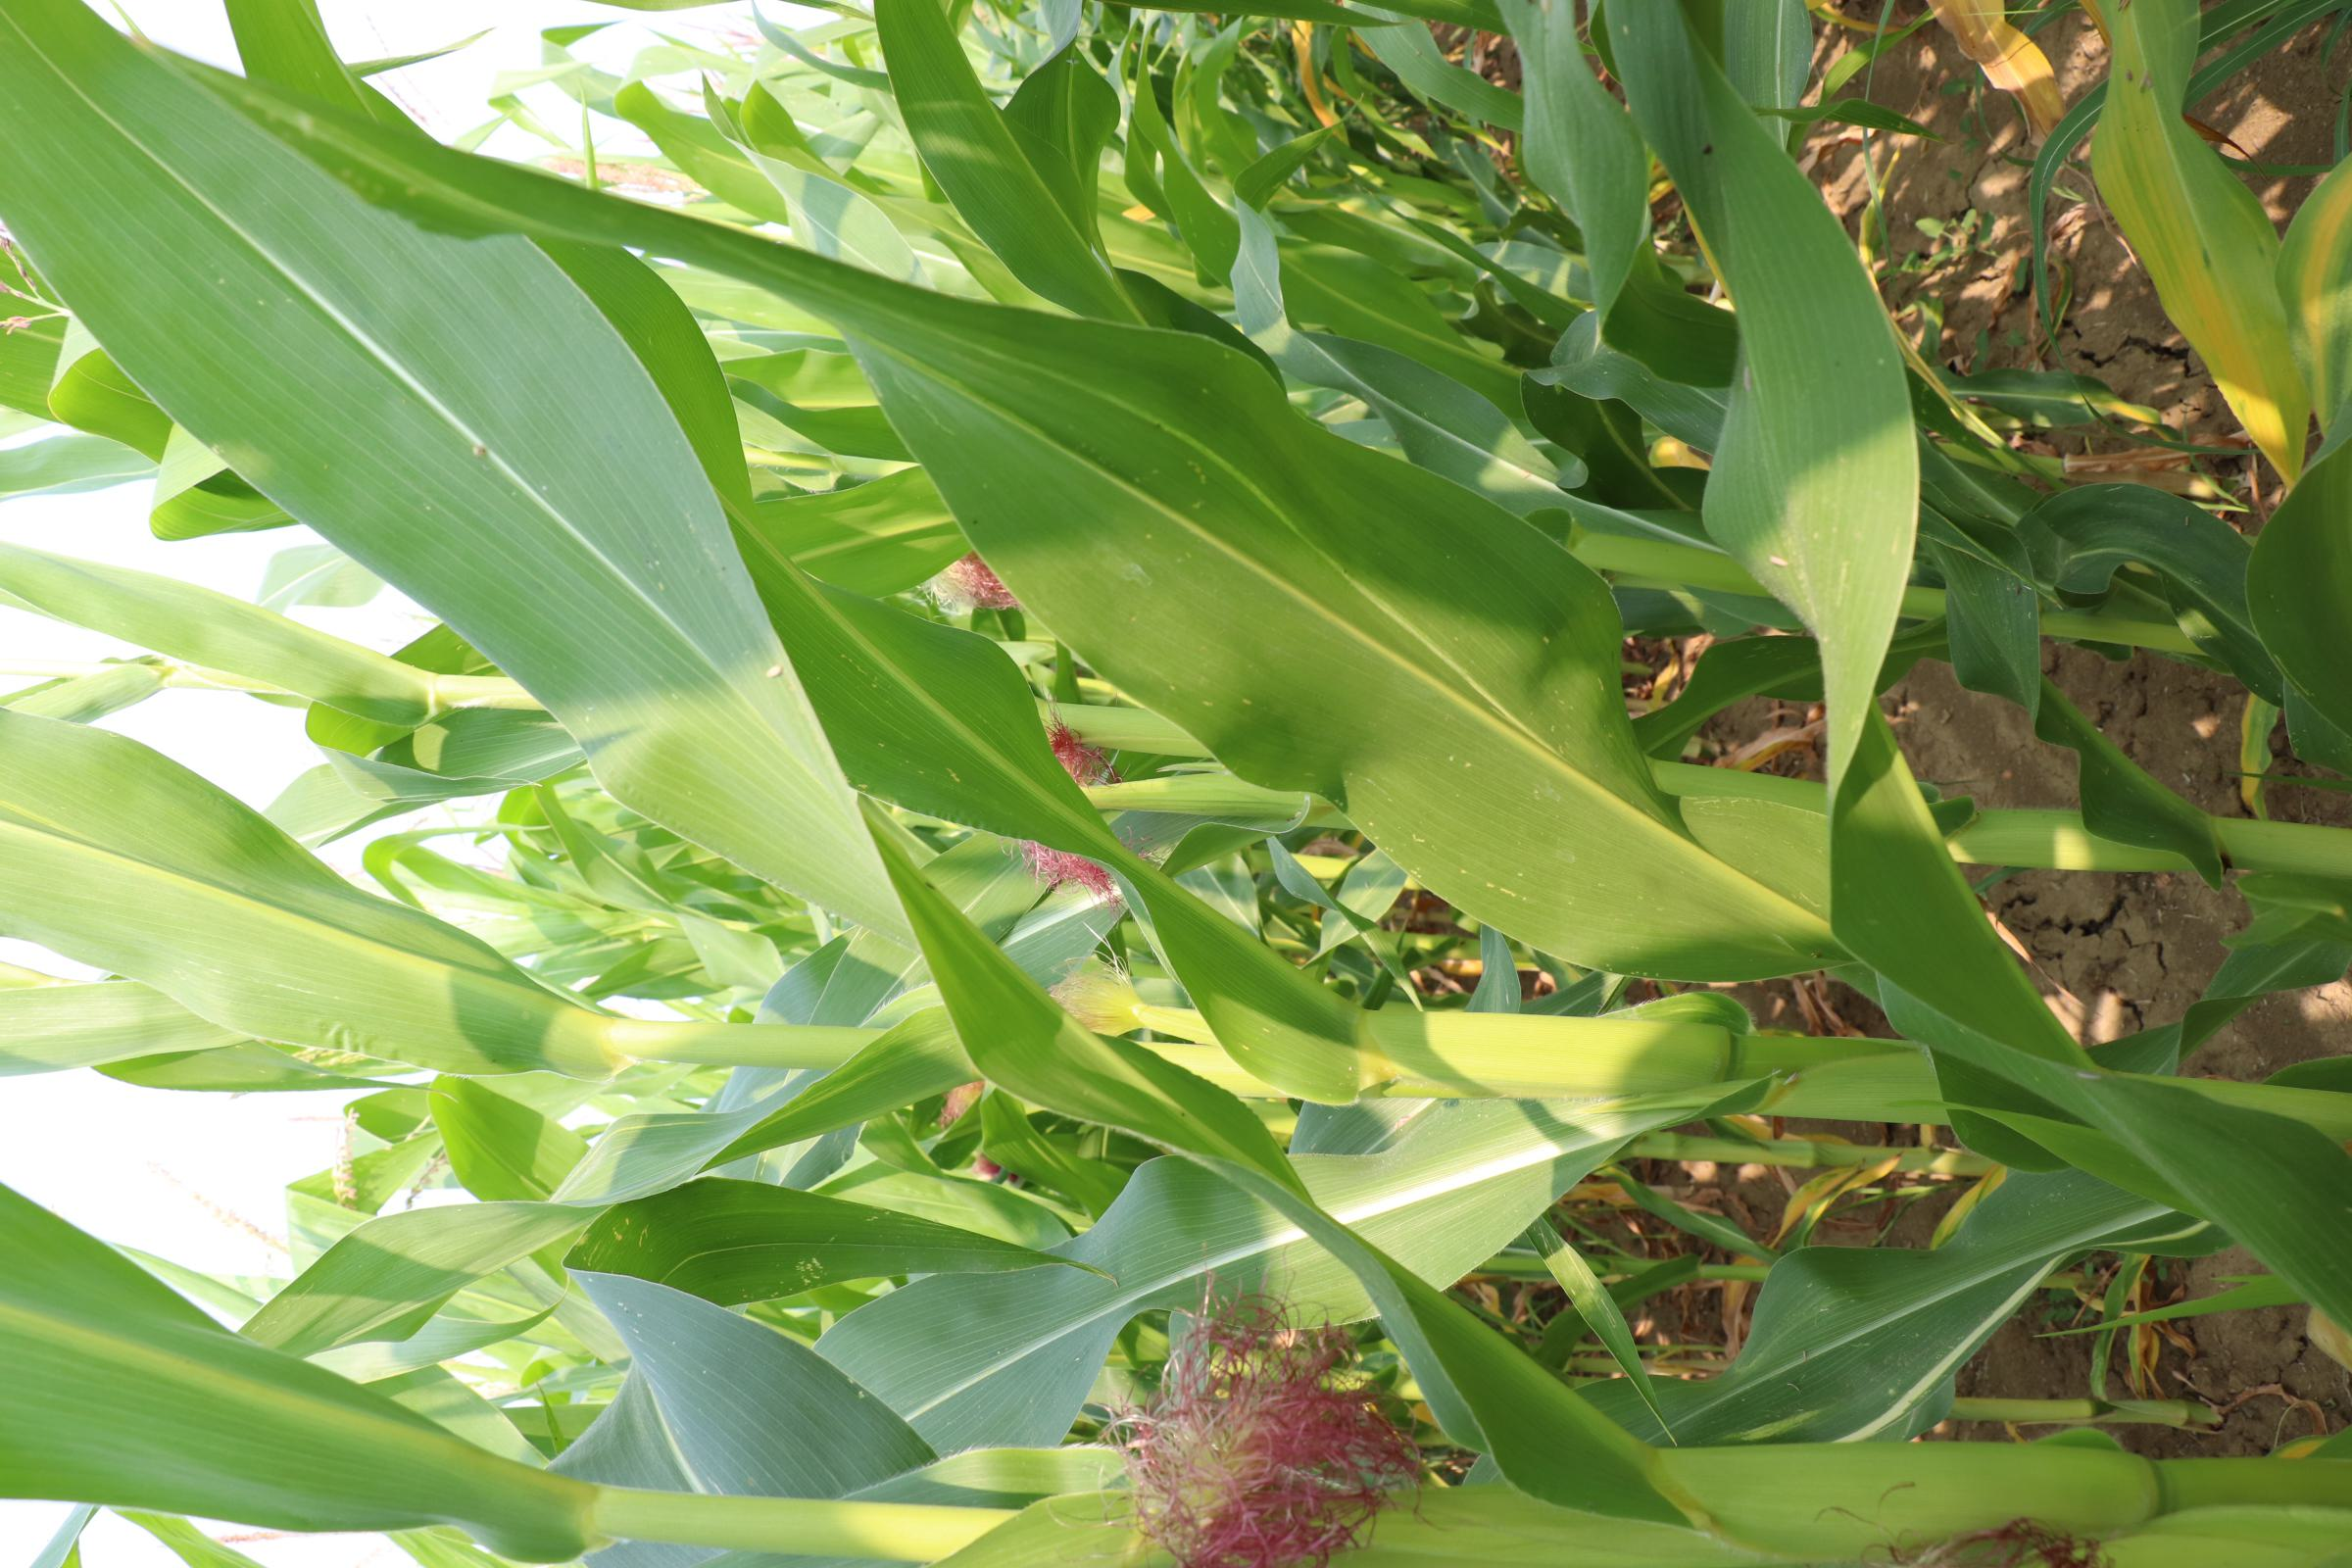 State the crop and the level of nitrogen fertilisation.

maize, no added nitrogen
